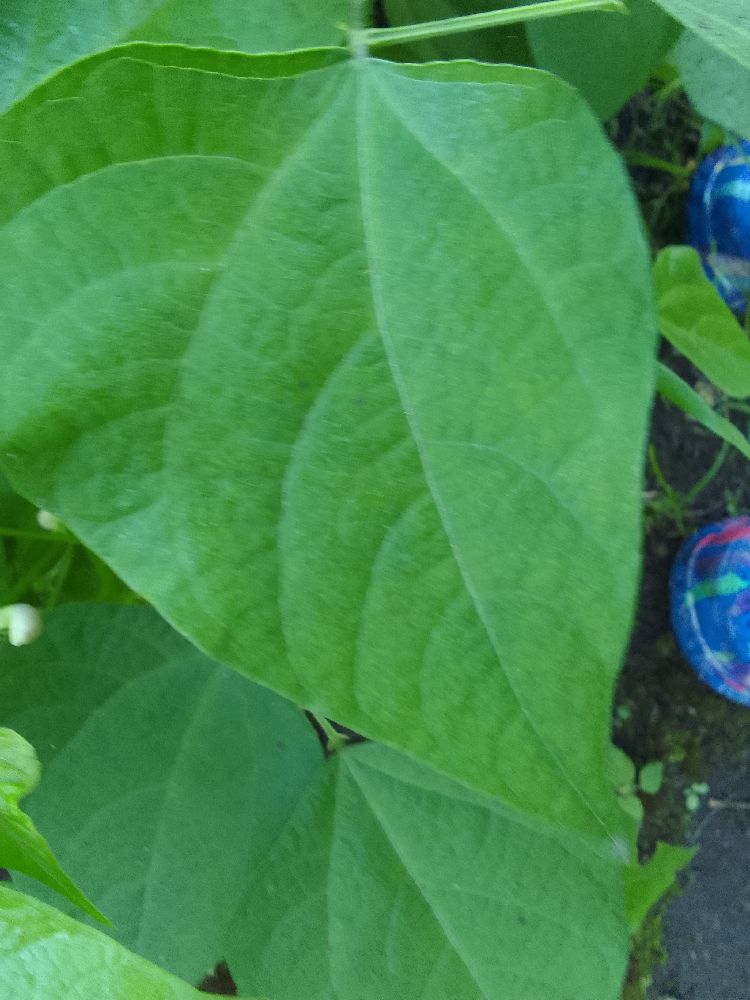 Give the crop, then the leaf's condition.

common bean, healthy
